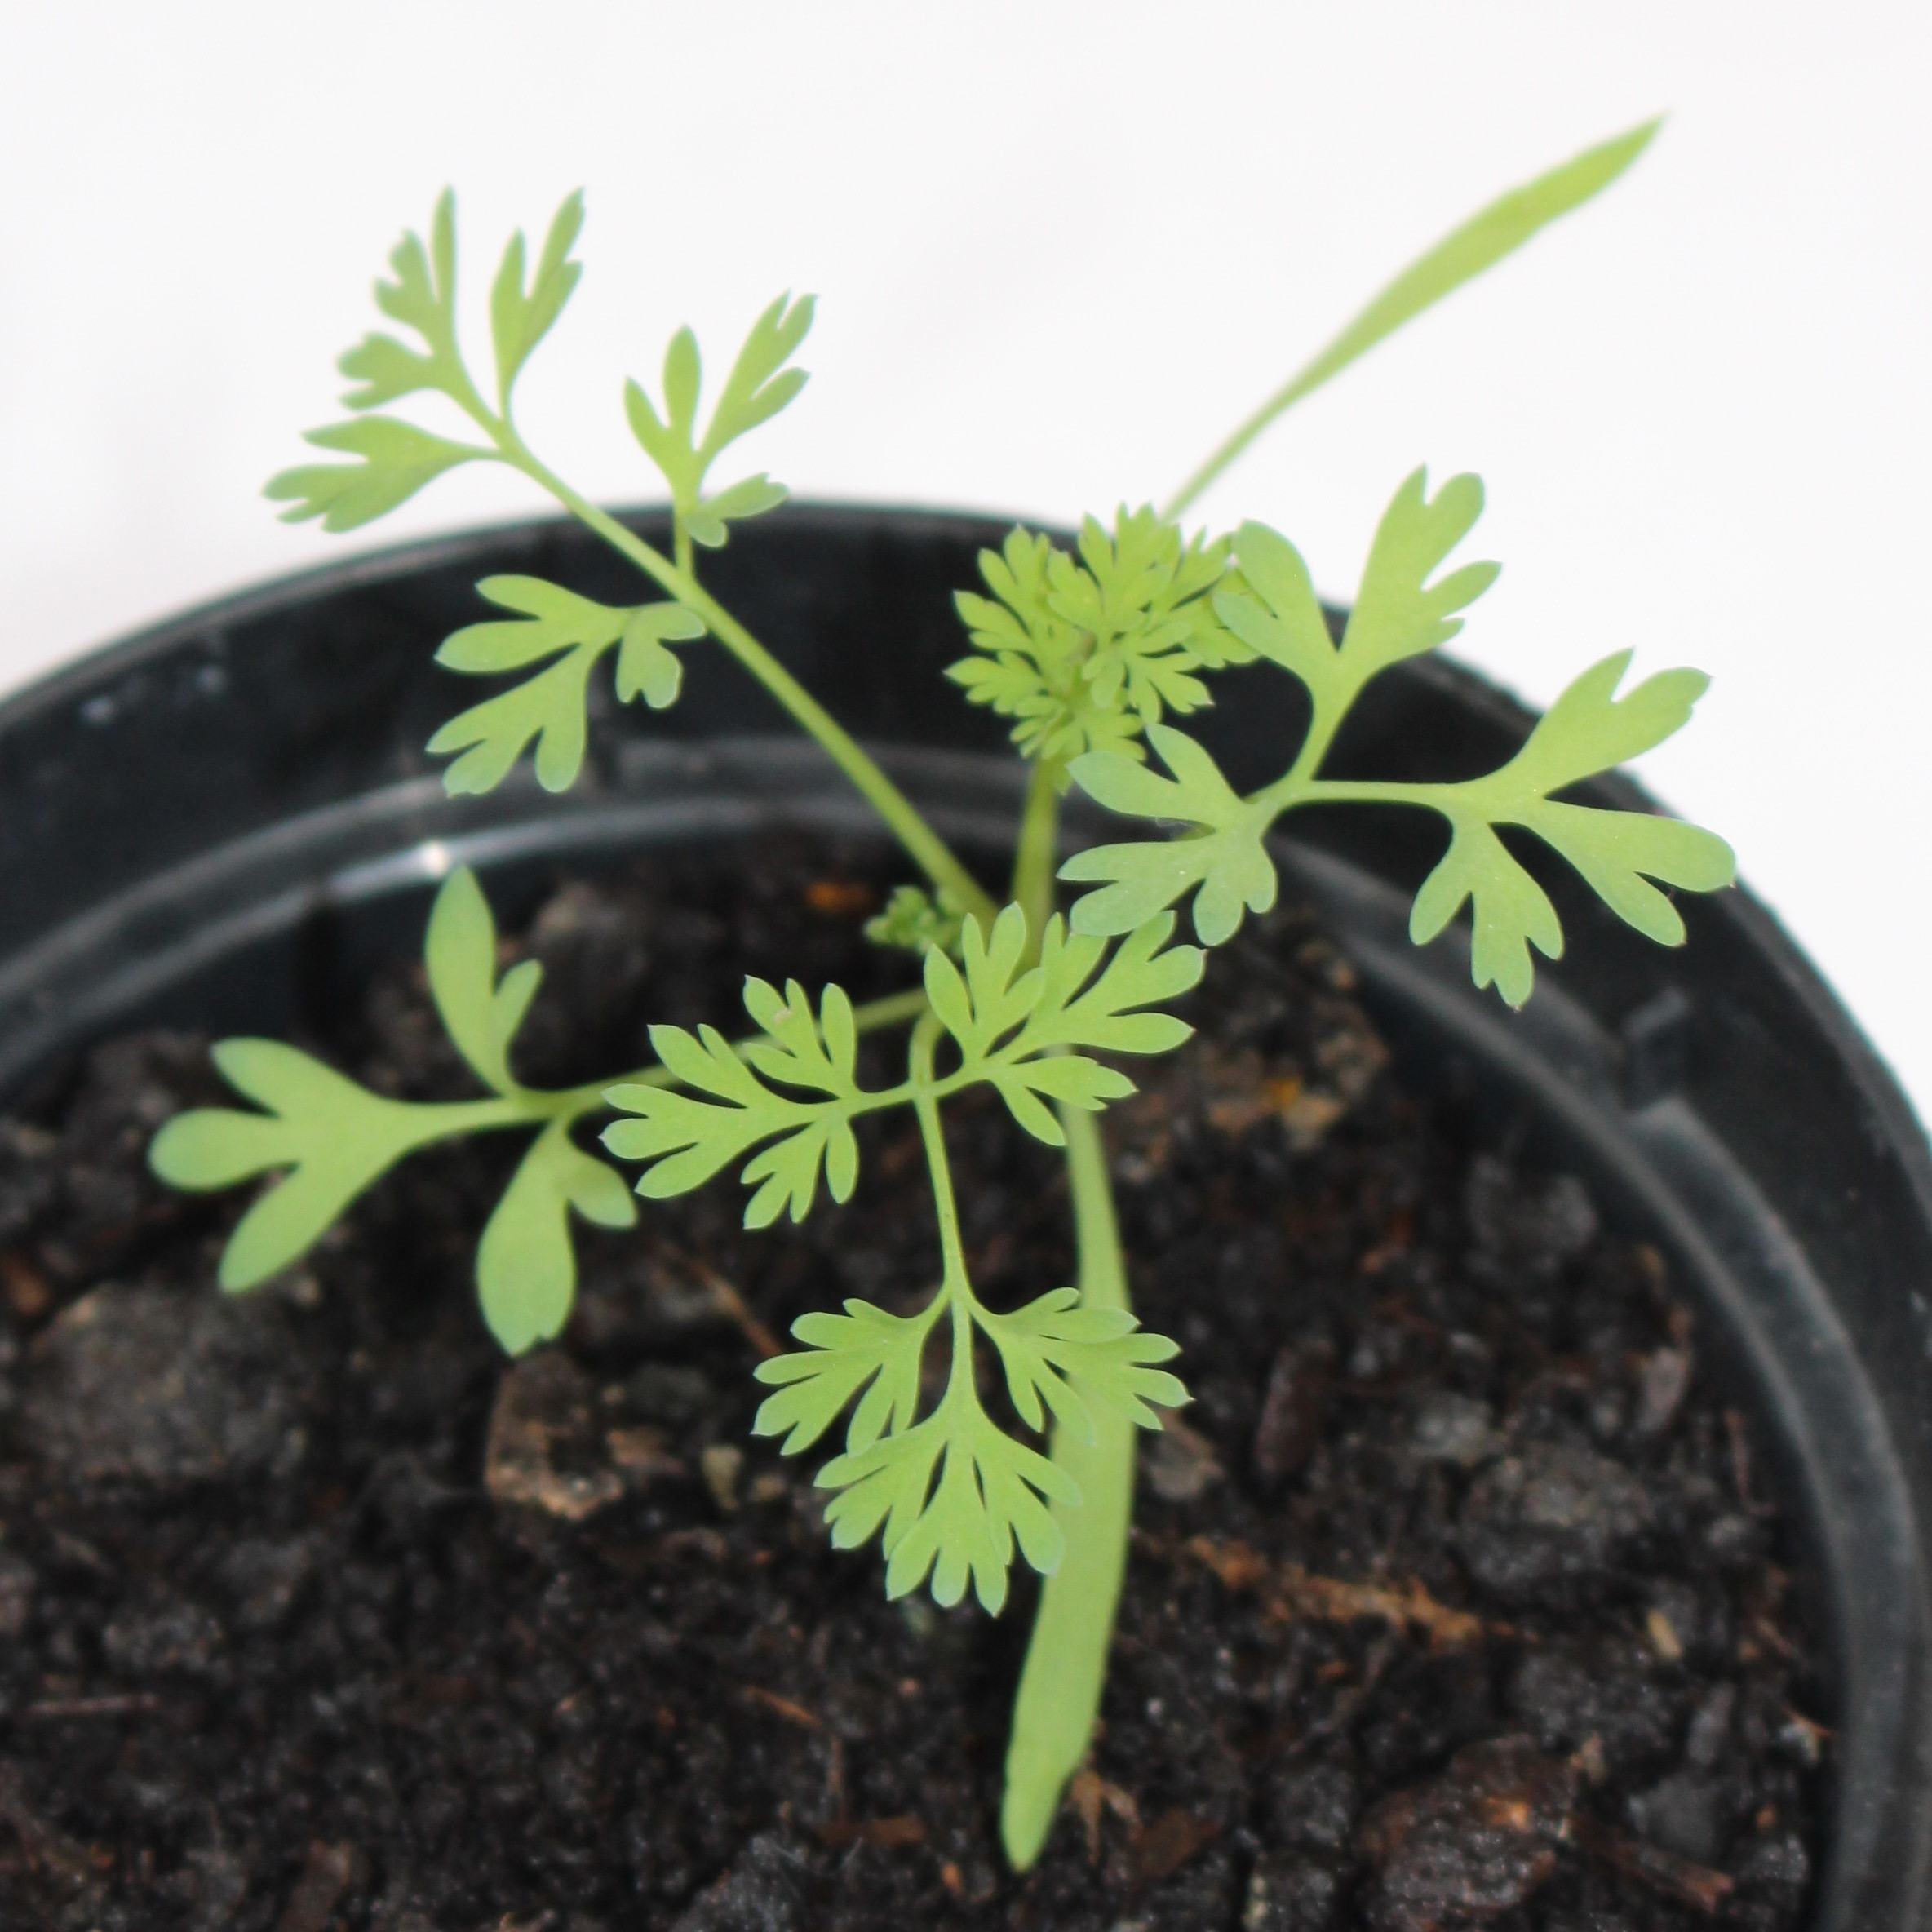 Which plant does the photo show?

Fumaria officinalis
